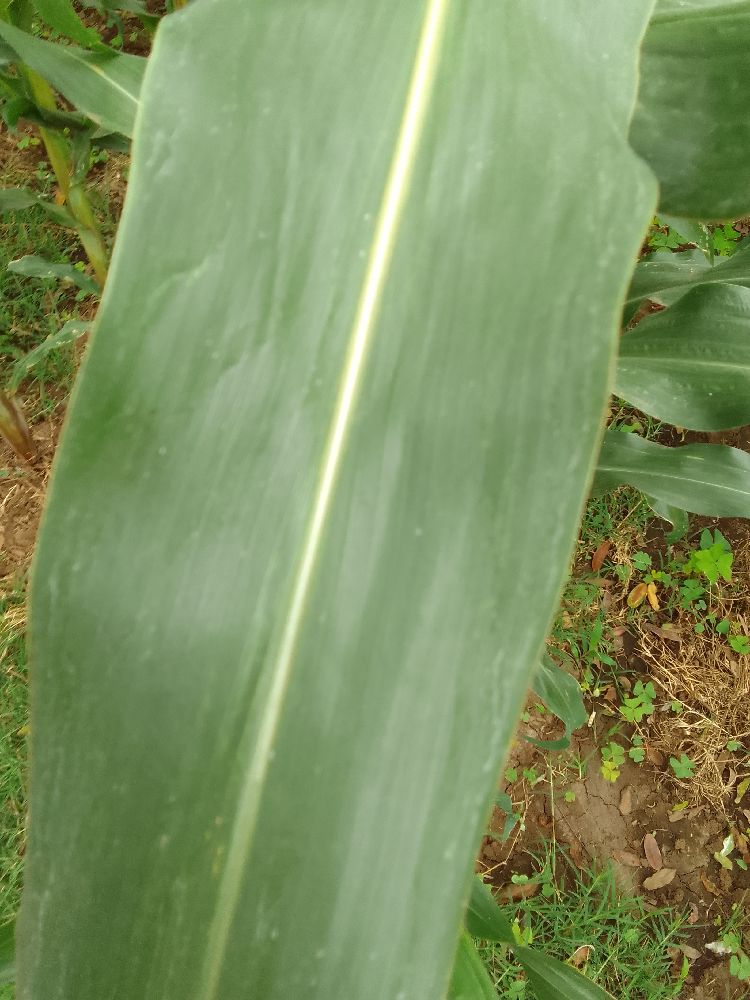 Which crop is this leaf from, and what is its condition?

maize, healthy
